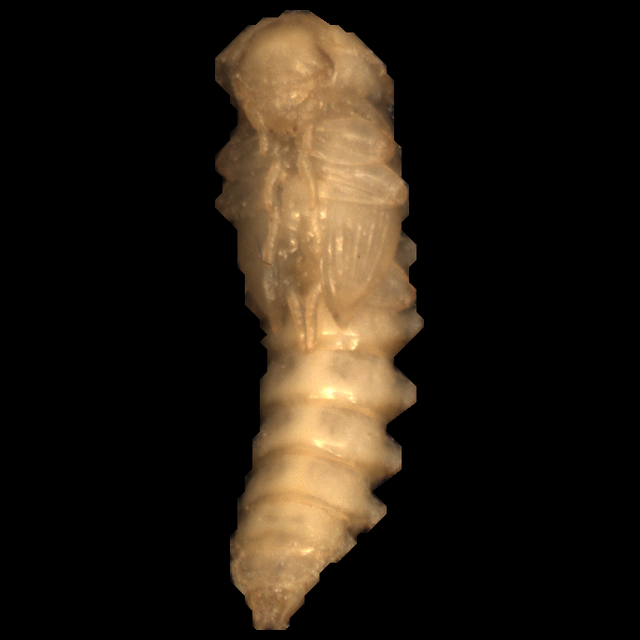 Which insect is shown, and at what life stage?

mealworm pupa
